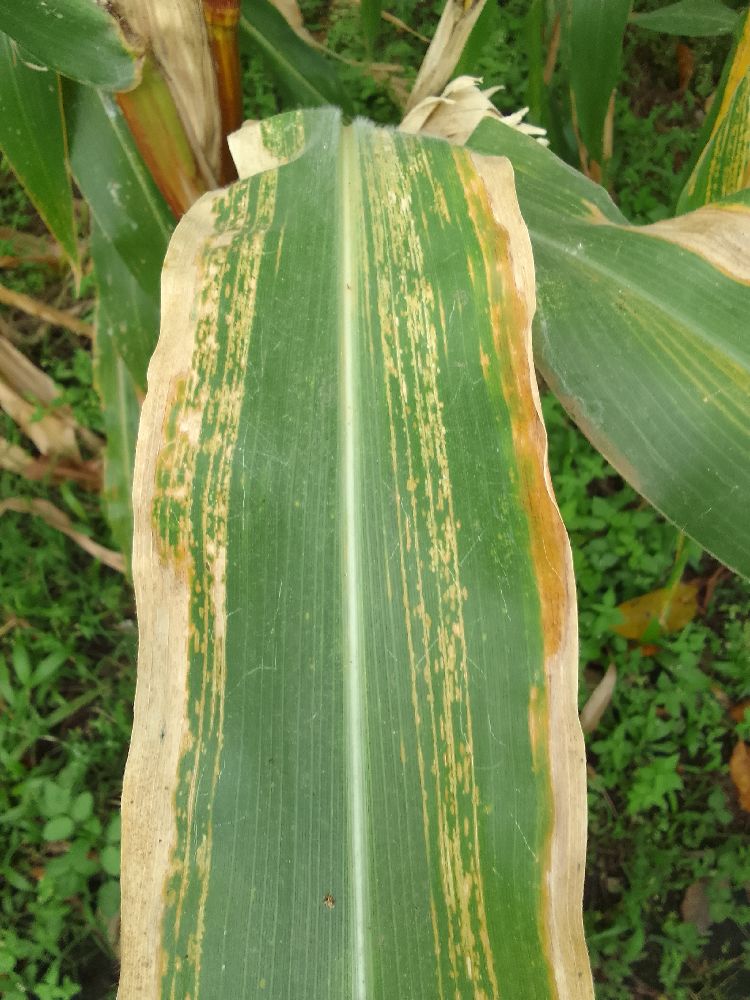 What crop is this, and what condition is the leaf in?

maize, maize lethal necrosis
